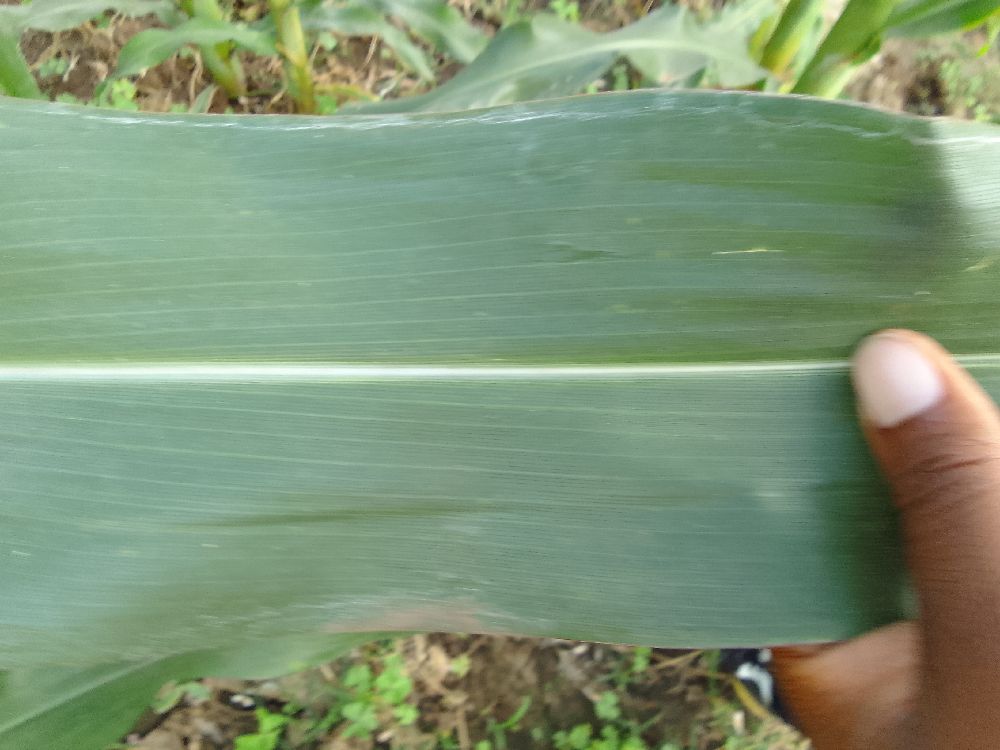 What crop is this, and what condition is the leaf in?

maize, healthy
